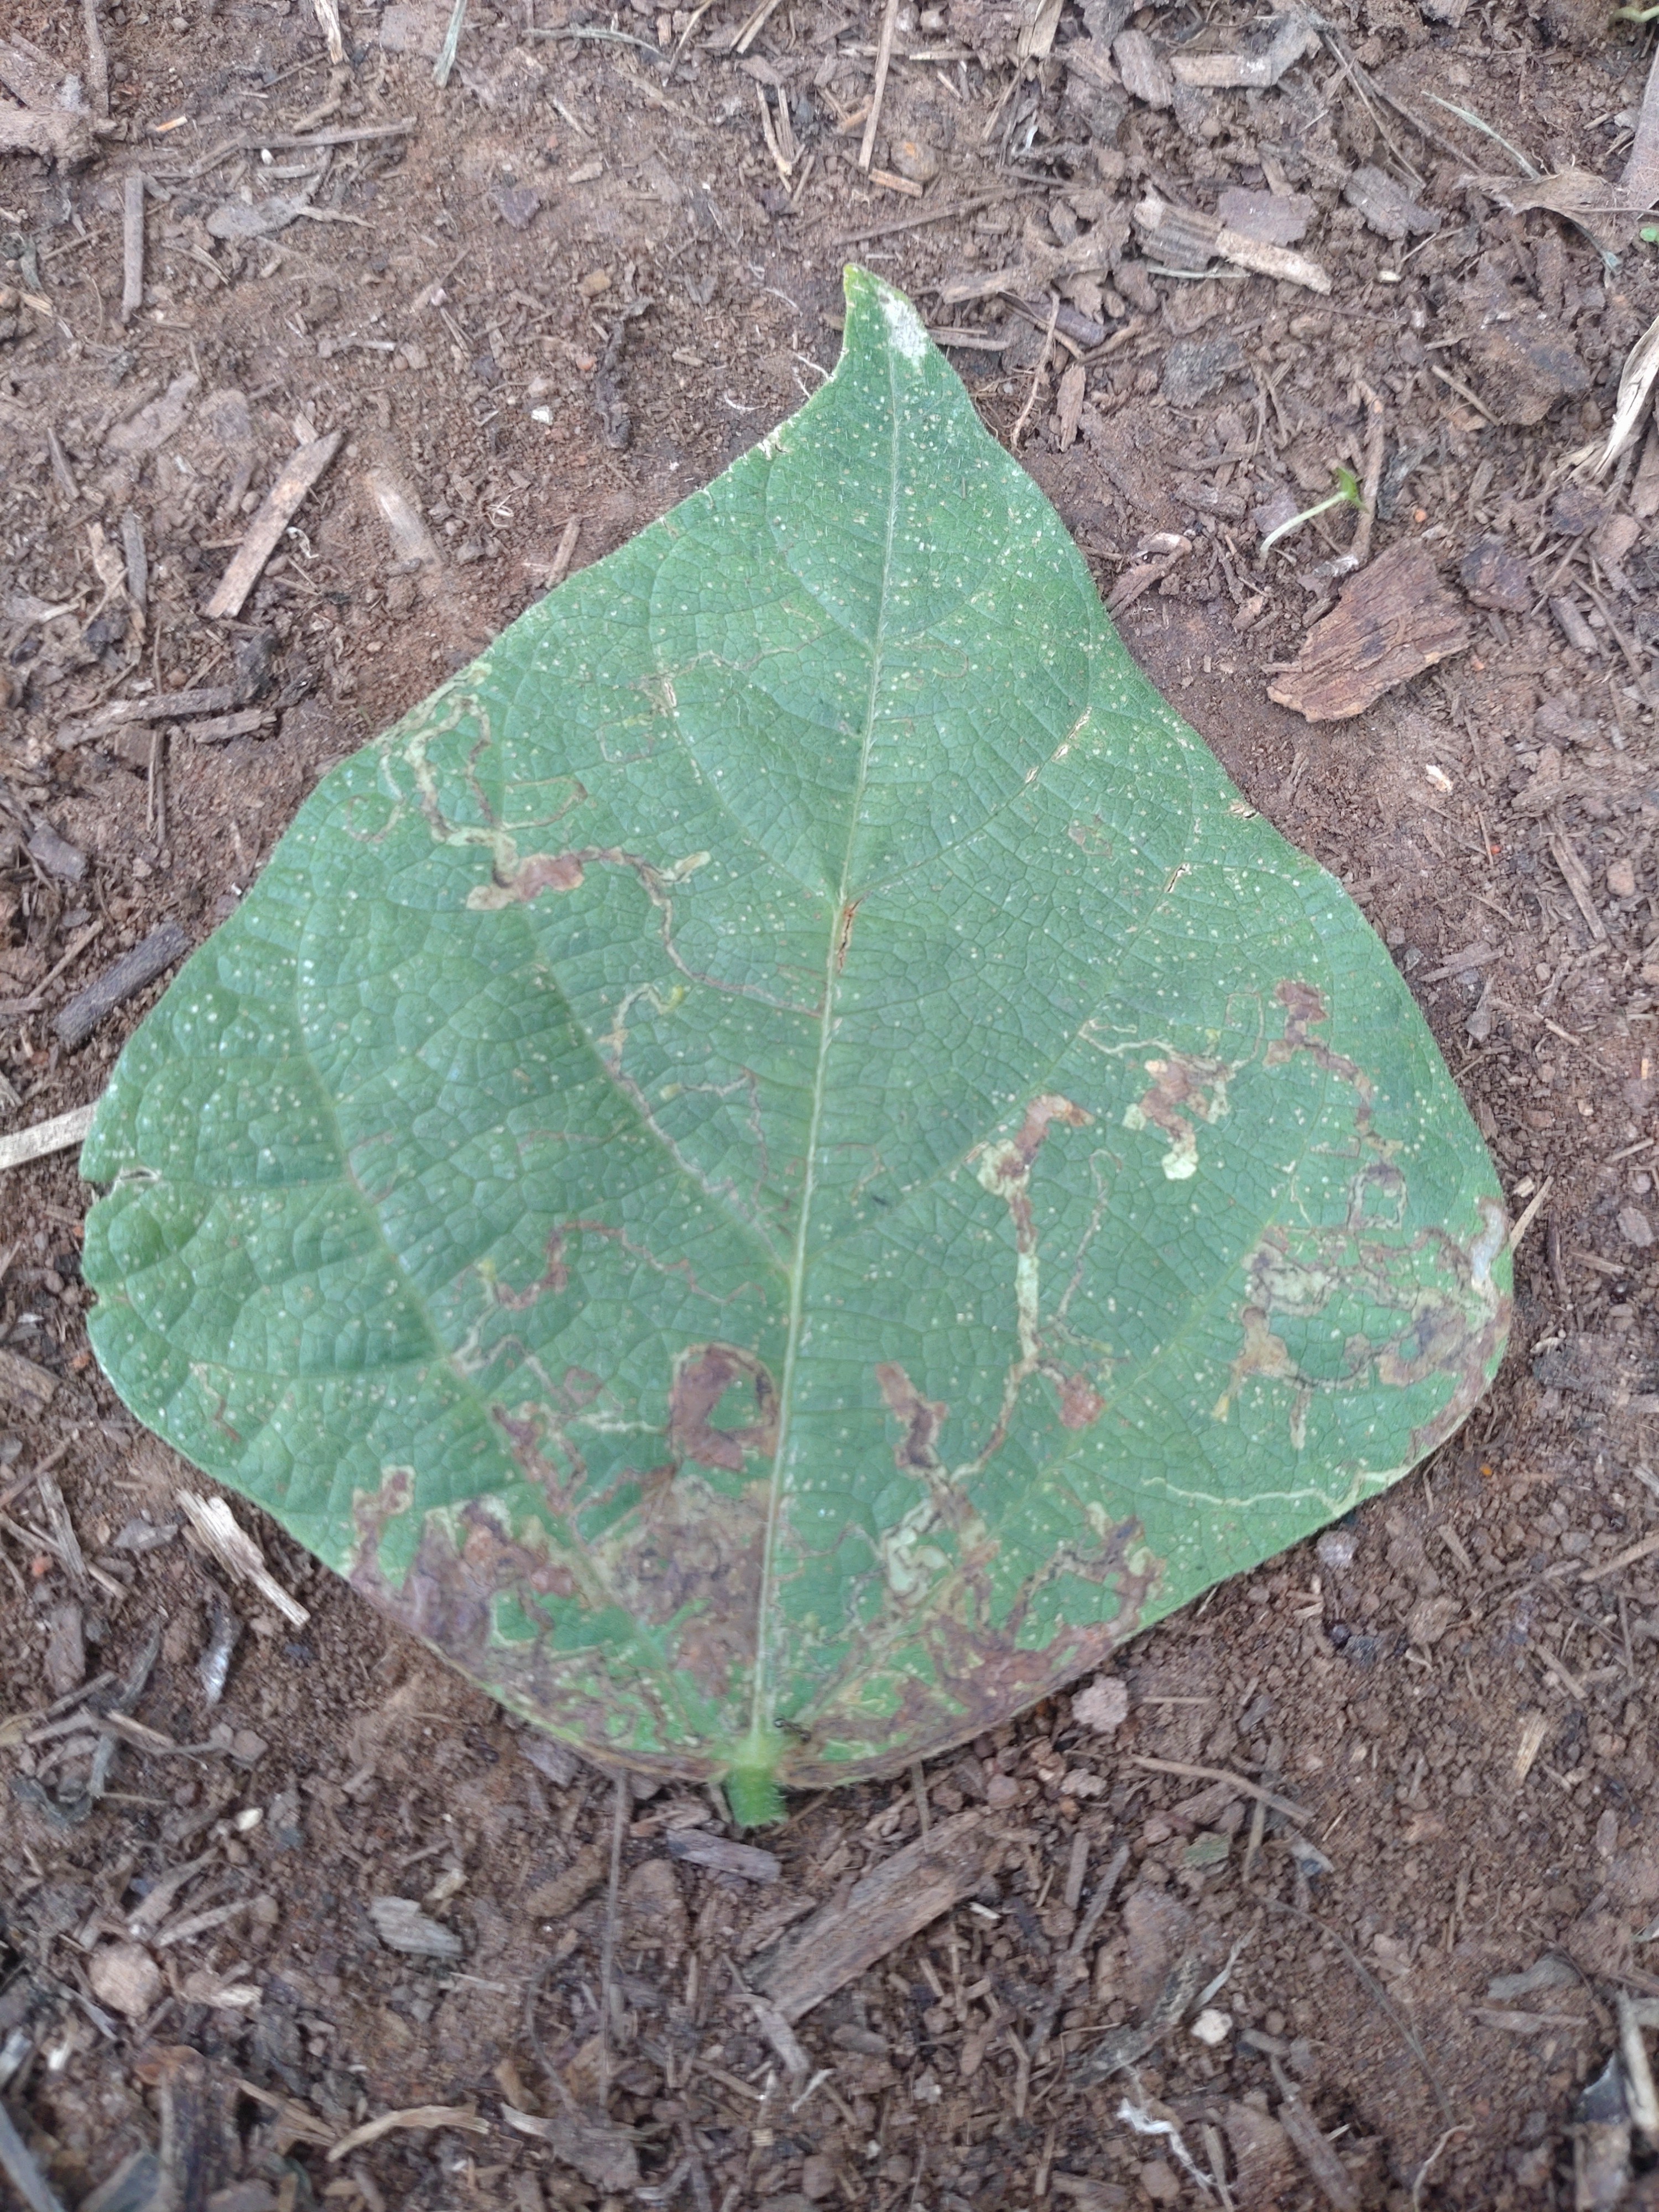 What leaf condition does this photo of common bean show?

anthracnose
